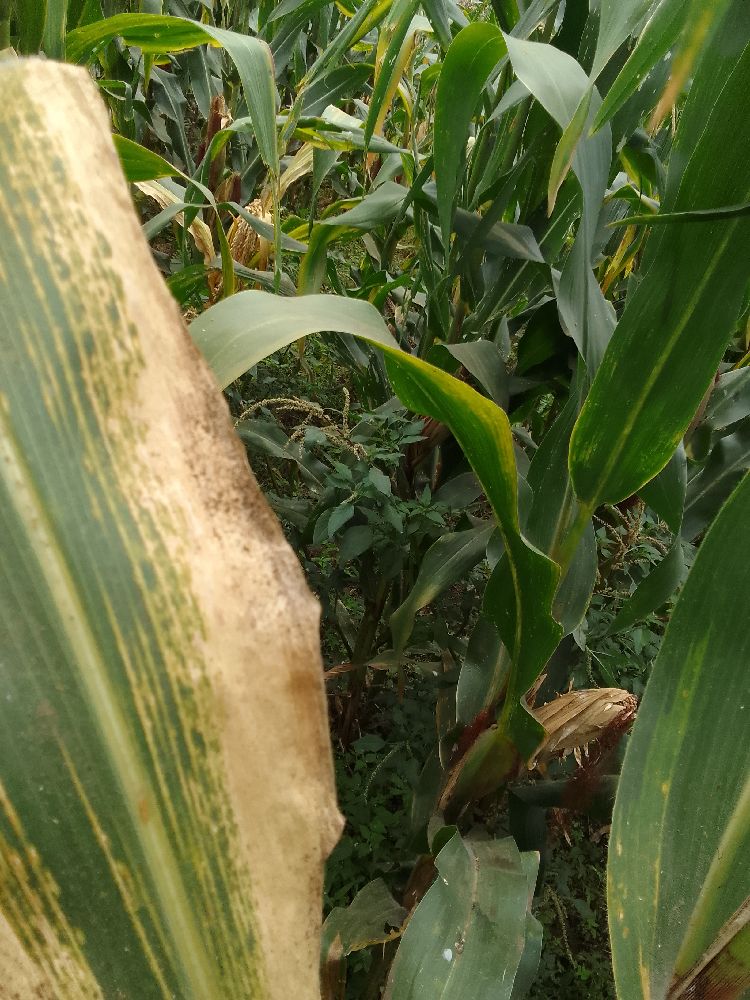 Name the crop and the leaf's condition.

maize, maize lethal necrosis
